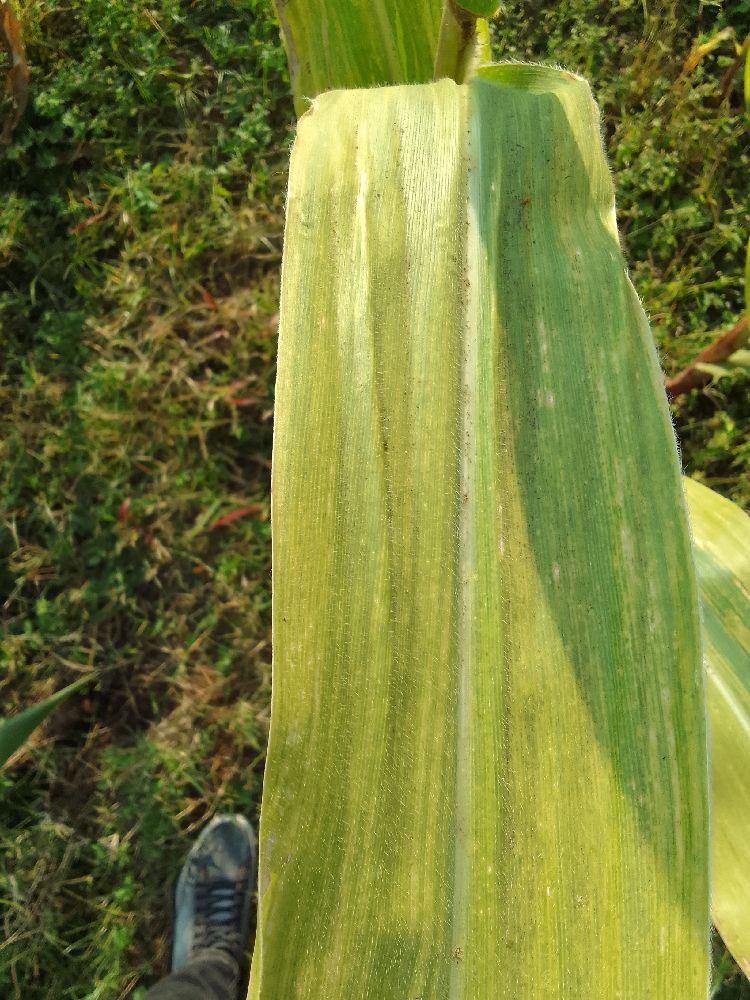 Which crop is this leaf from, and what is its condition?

maize, maize lethal necrosis
